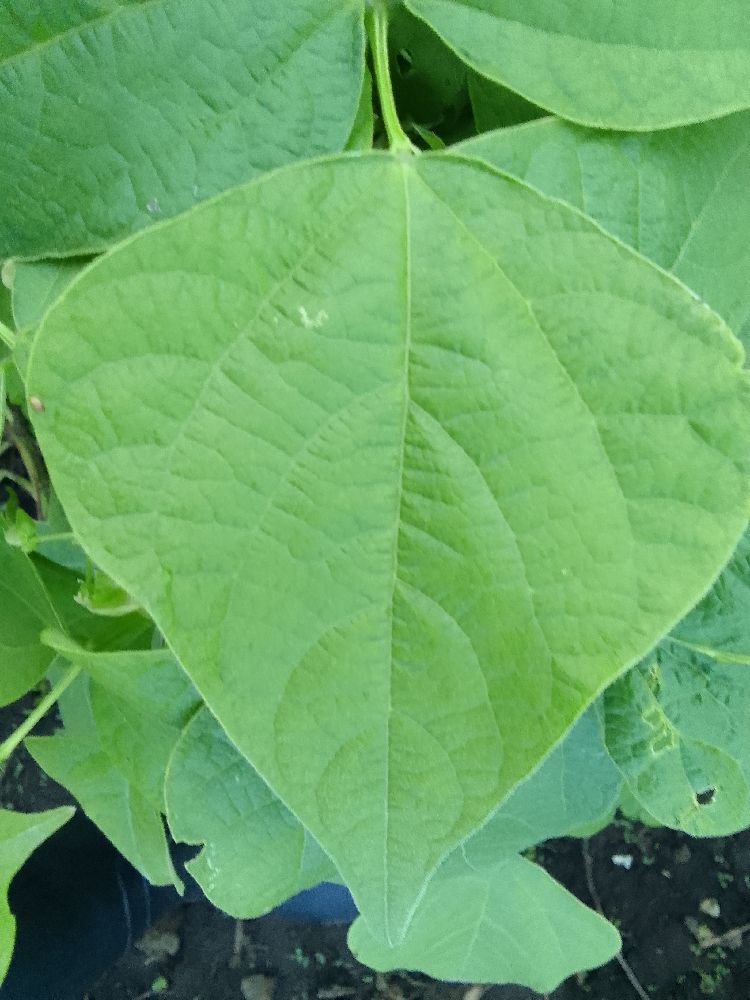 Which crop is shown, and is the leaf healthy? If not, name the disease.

common bean, healthy
